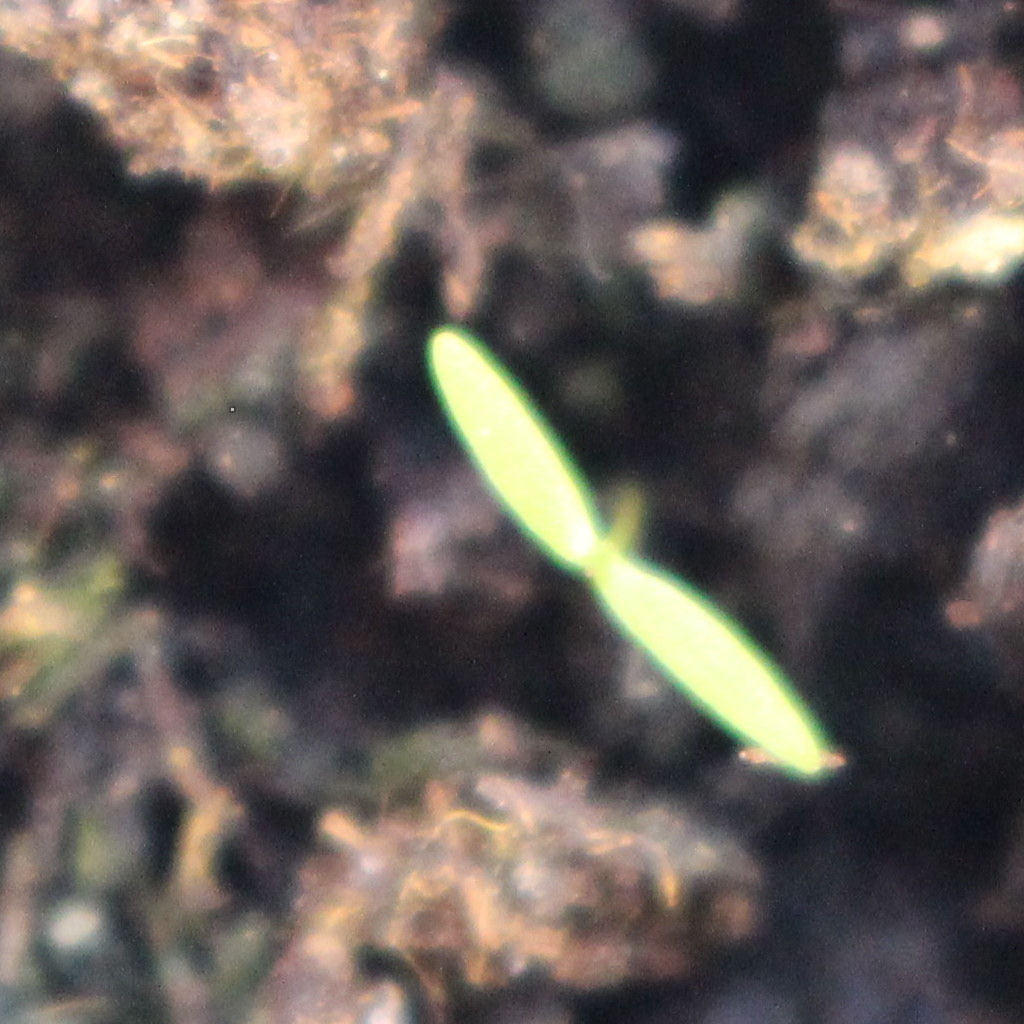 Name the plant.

Papaver rhoeas
